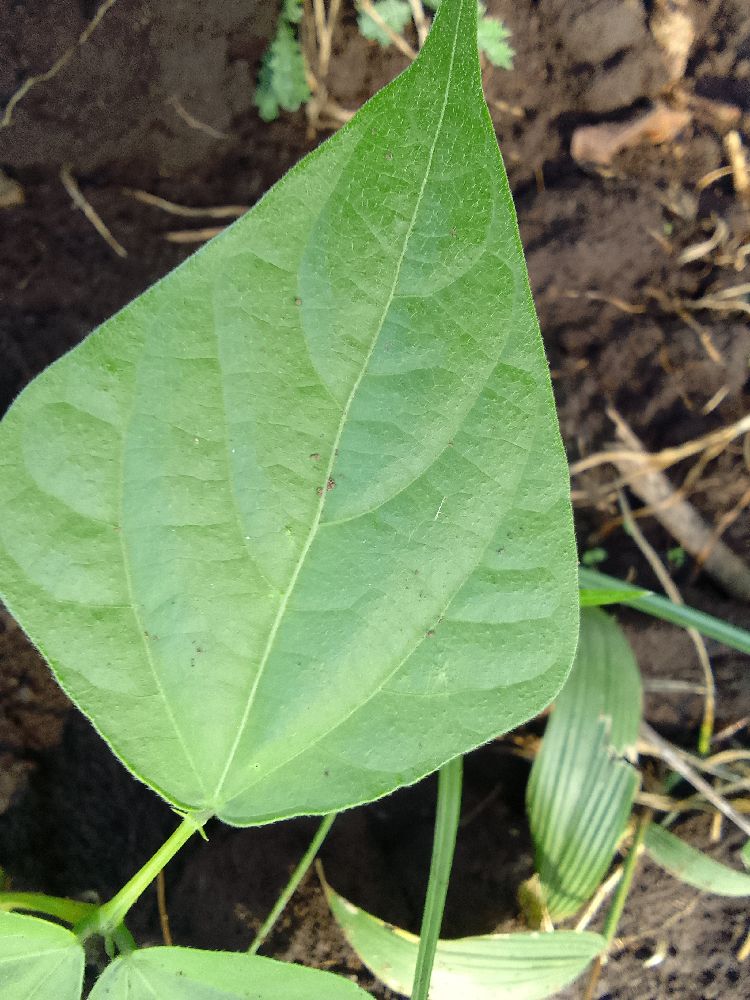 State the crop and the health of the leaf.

common bean, healthy
